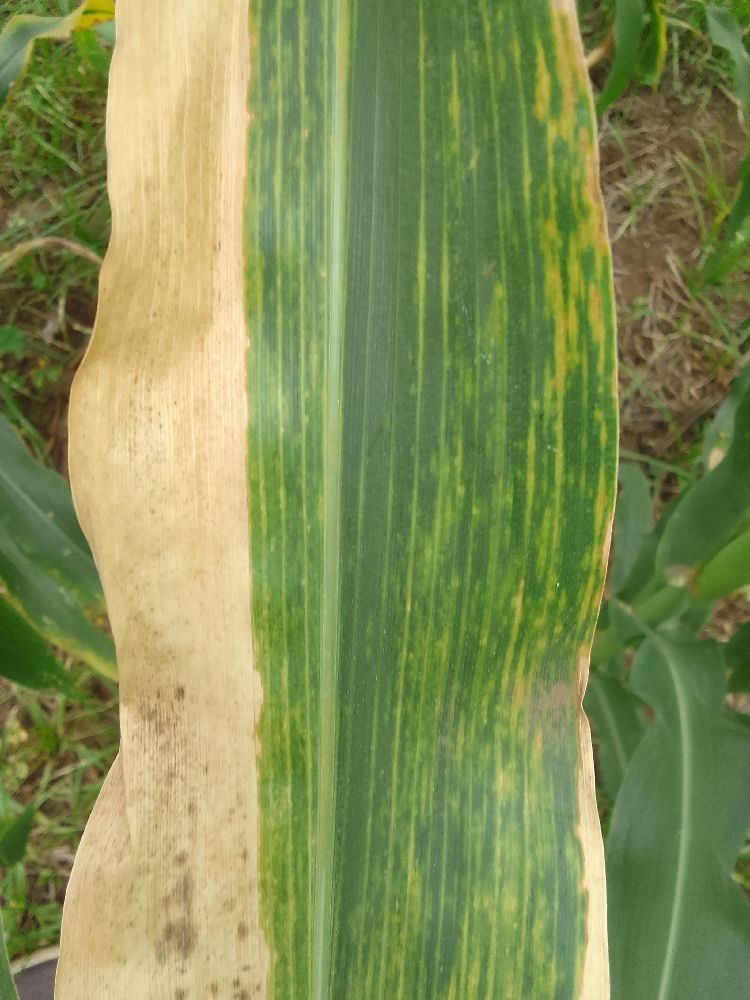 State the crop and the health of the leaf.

maize, maize lethal necrosis
